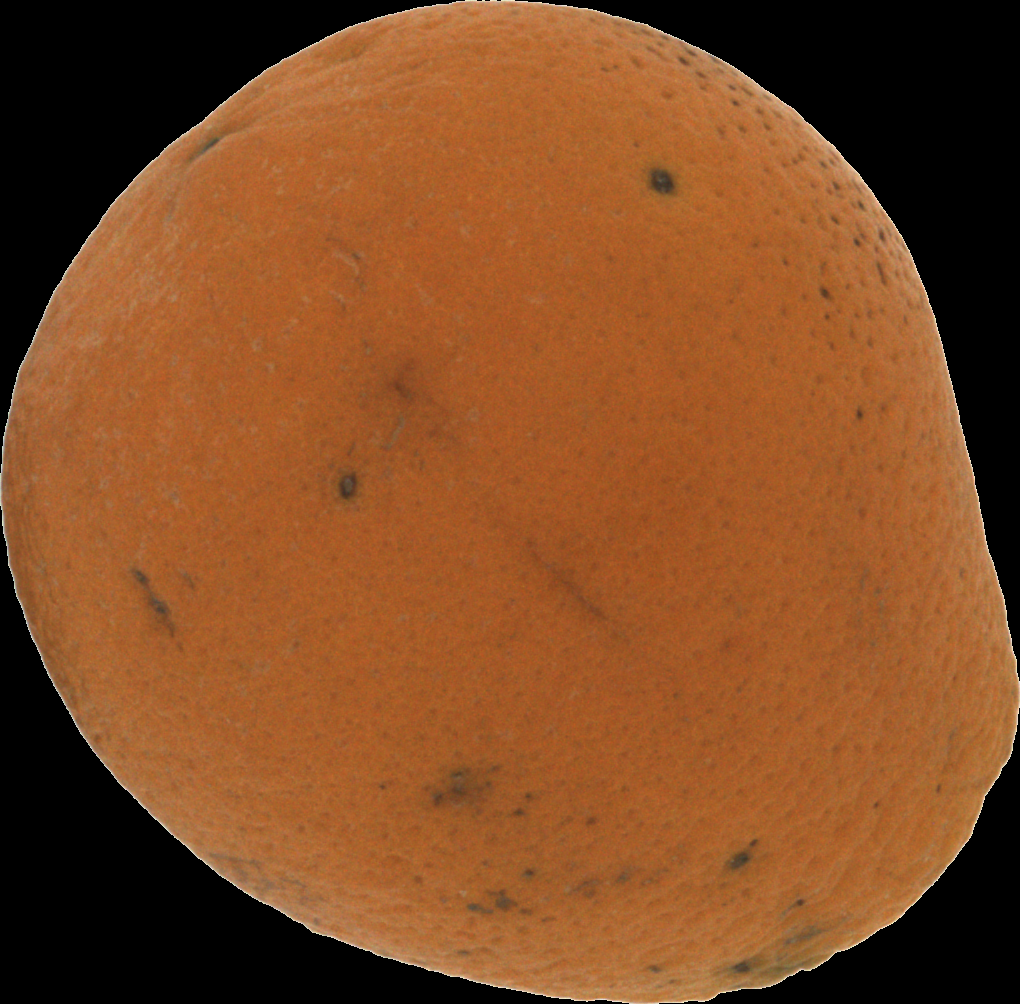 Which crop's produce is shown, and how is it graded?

orange, bad
